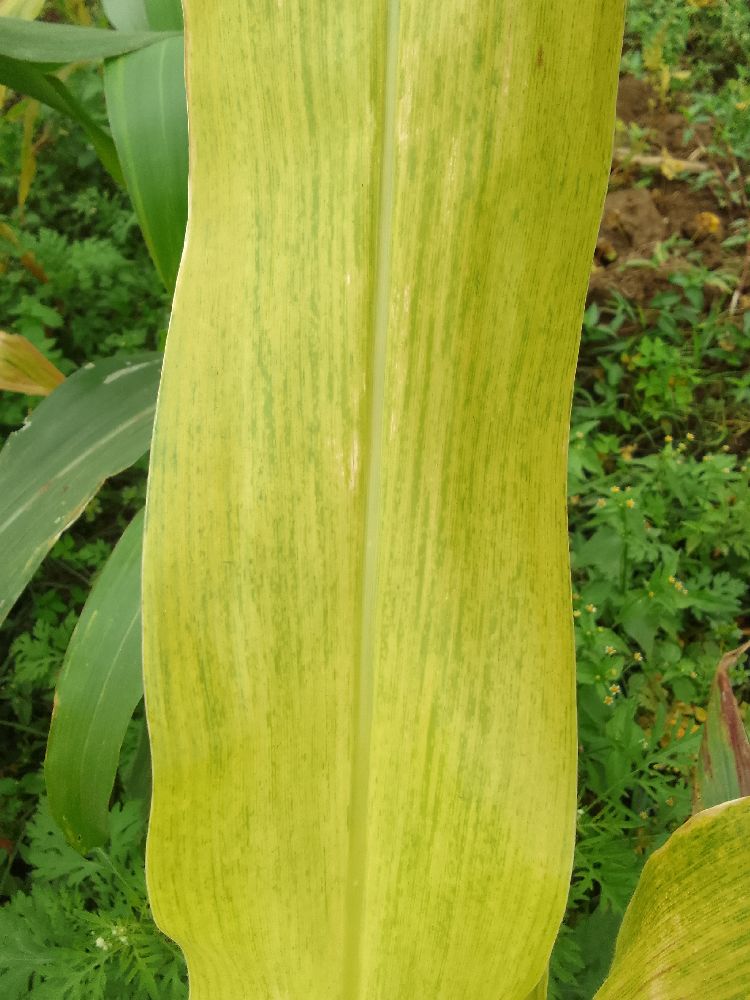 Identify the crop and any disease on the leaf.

maize, maize lethal necrosis
